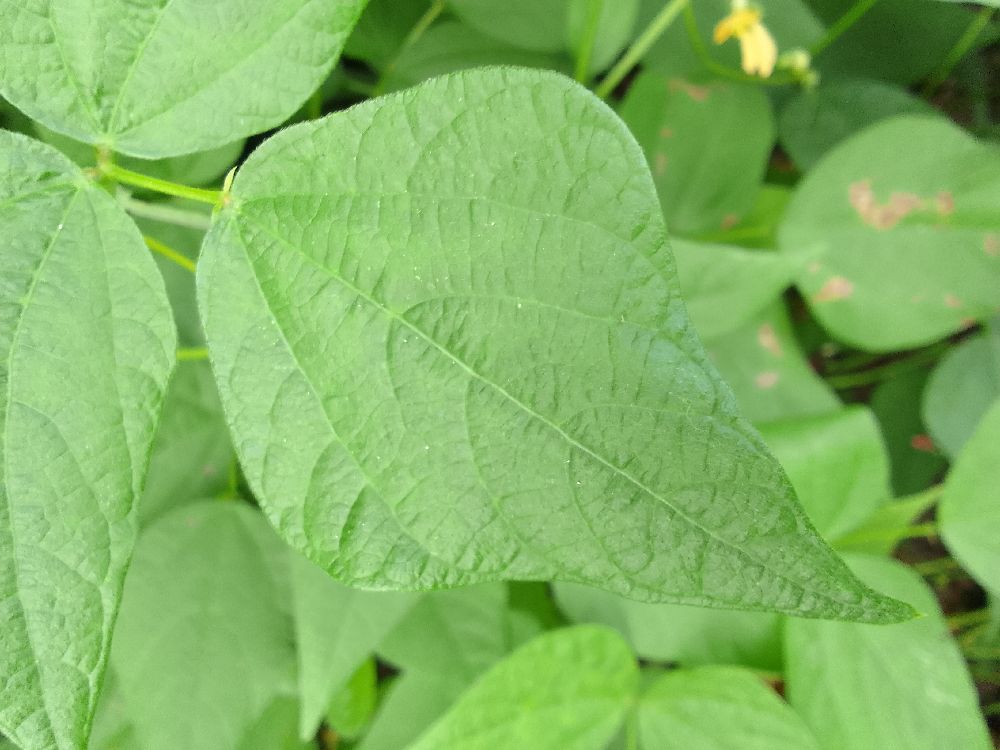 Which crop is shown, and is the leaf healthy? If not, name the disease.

common bean, healthy
